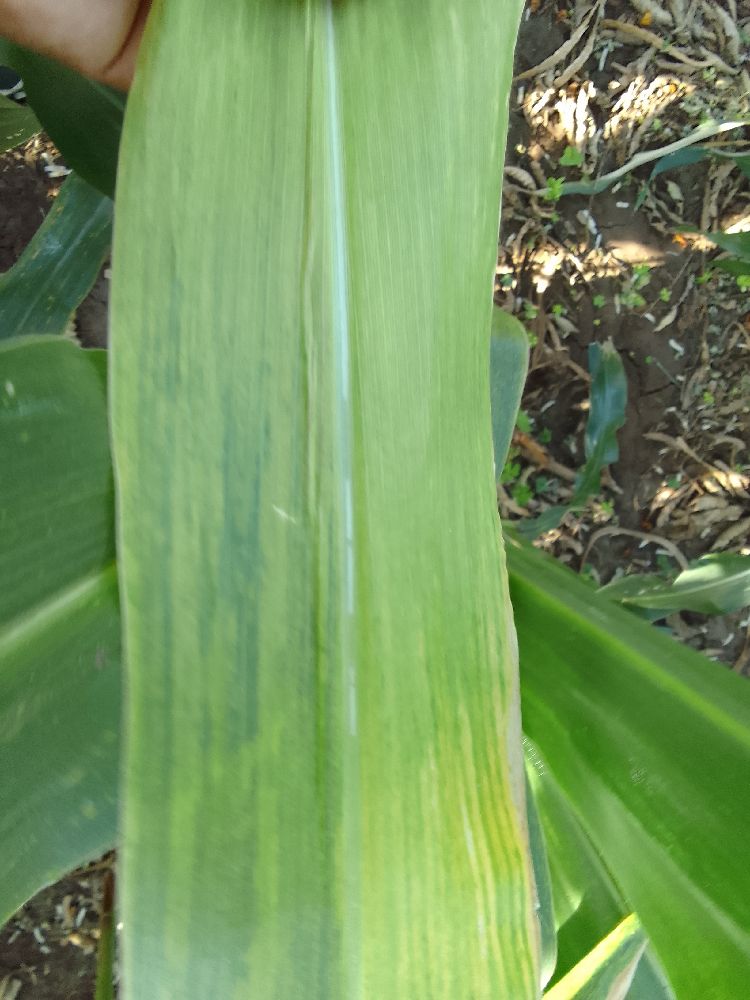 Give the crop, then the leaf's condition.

maize, maize lethal necrosis
